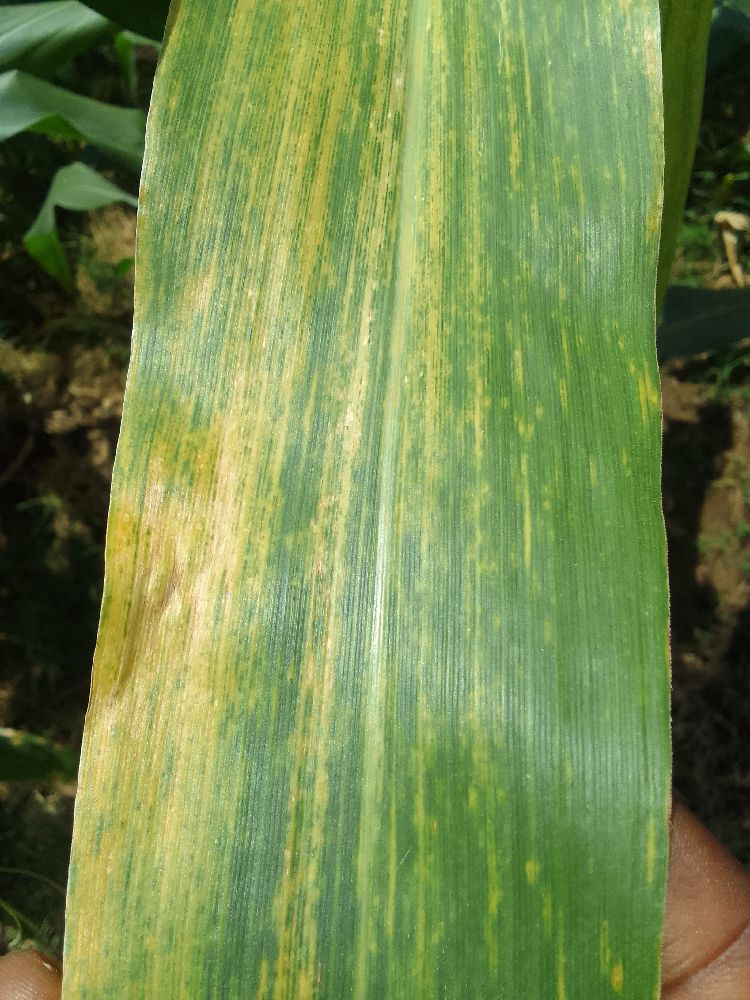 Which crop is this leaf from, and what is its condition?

maize, maize lethal necrosis
